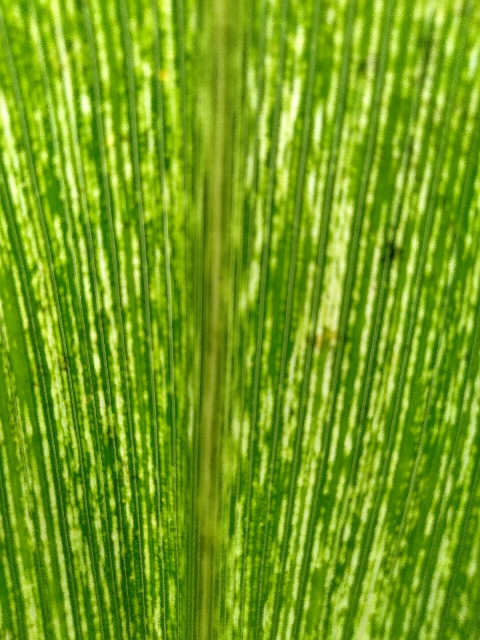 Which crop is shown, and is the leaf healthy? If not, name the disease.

maize, maize streak virus
